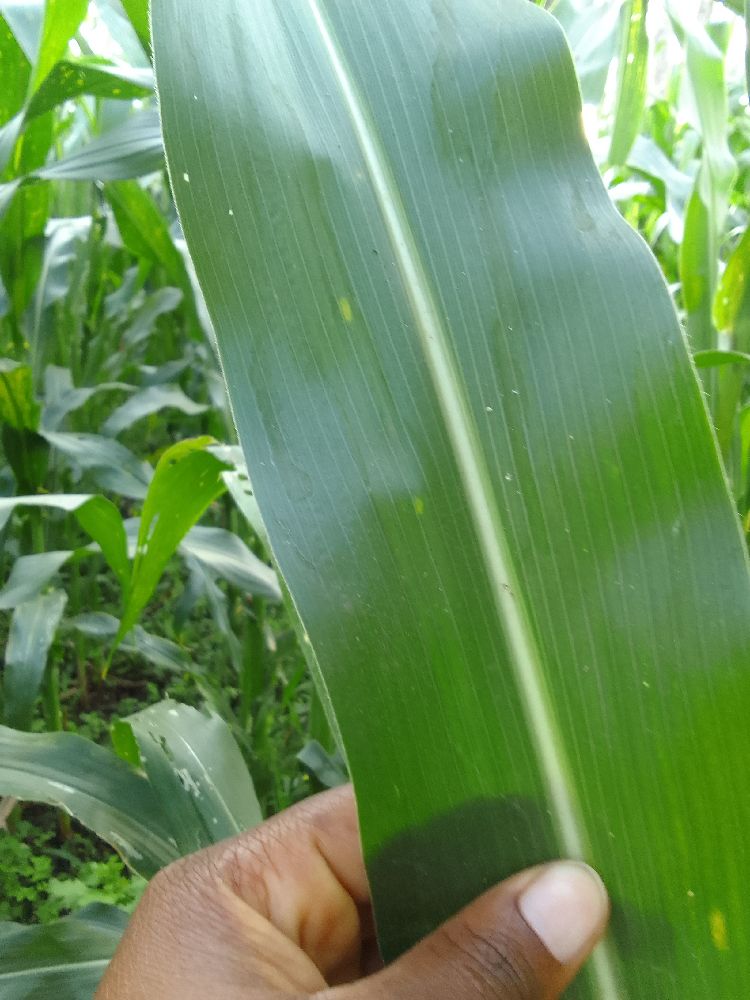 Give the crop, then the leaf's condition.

maize, healthy
